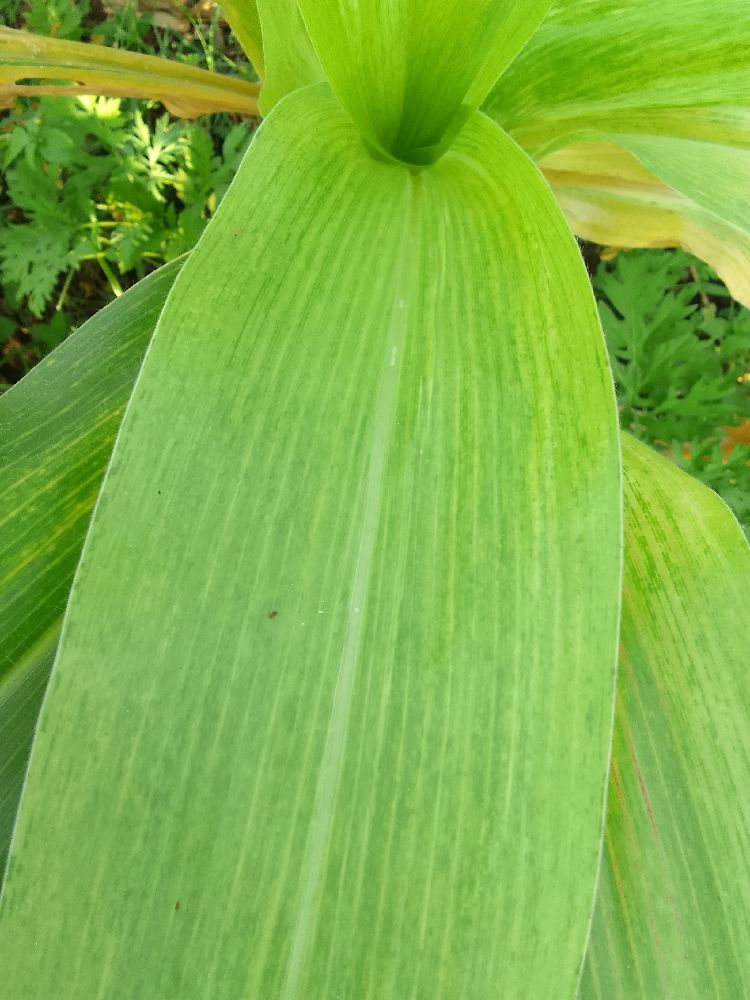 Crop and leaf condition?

maize, maize lethal necrosis
